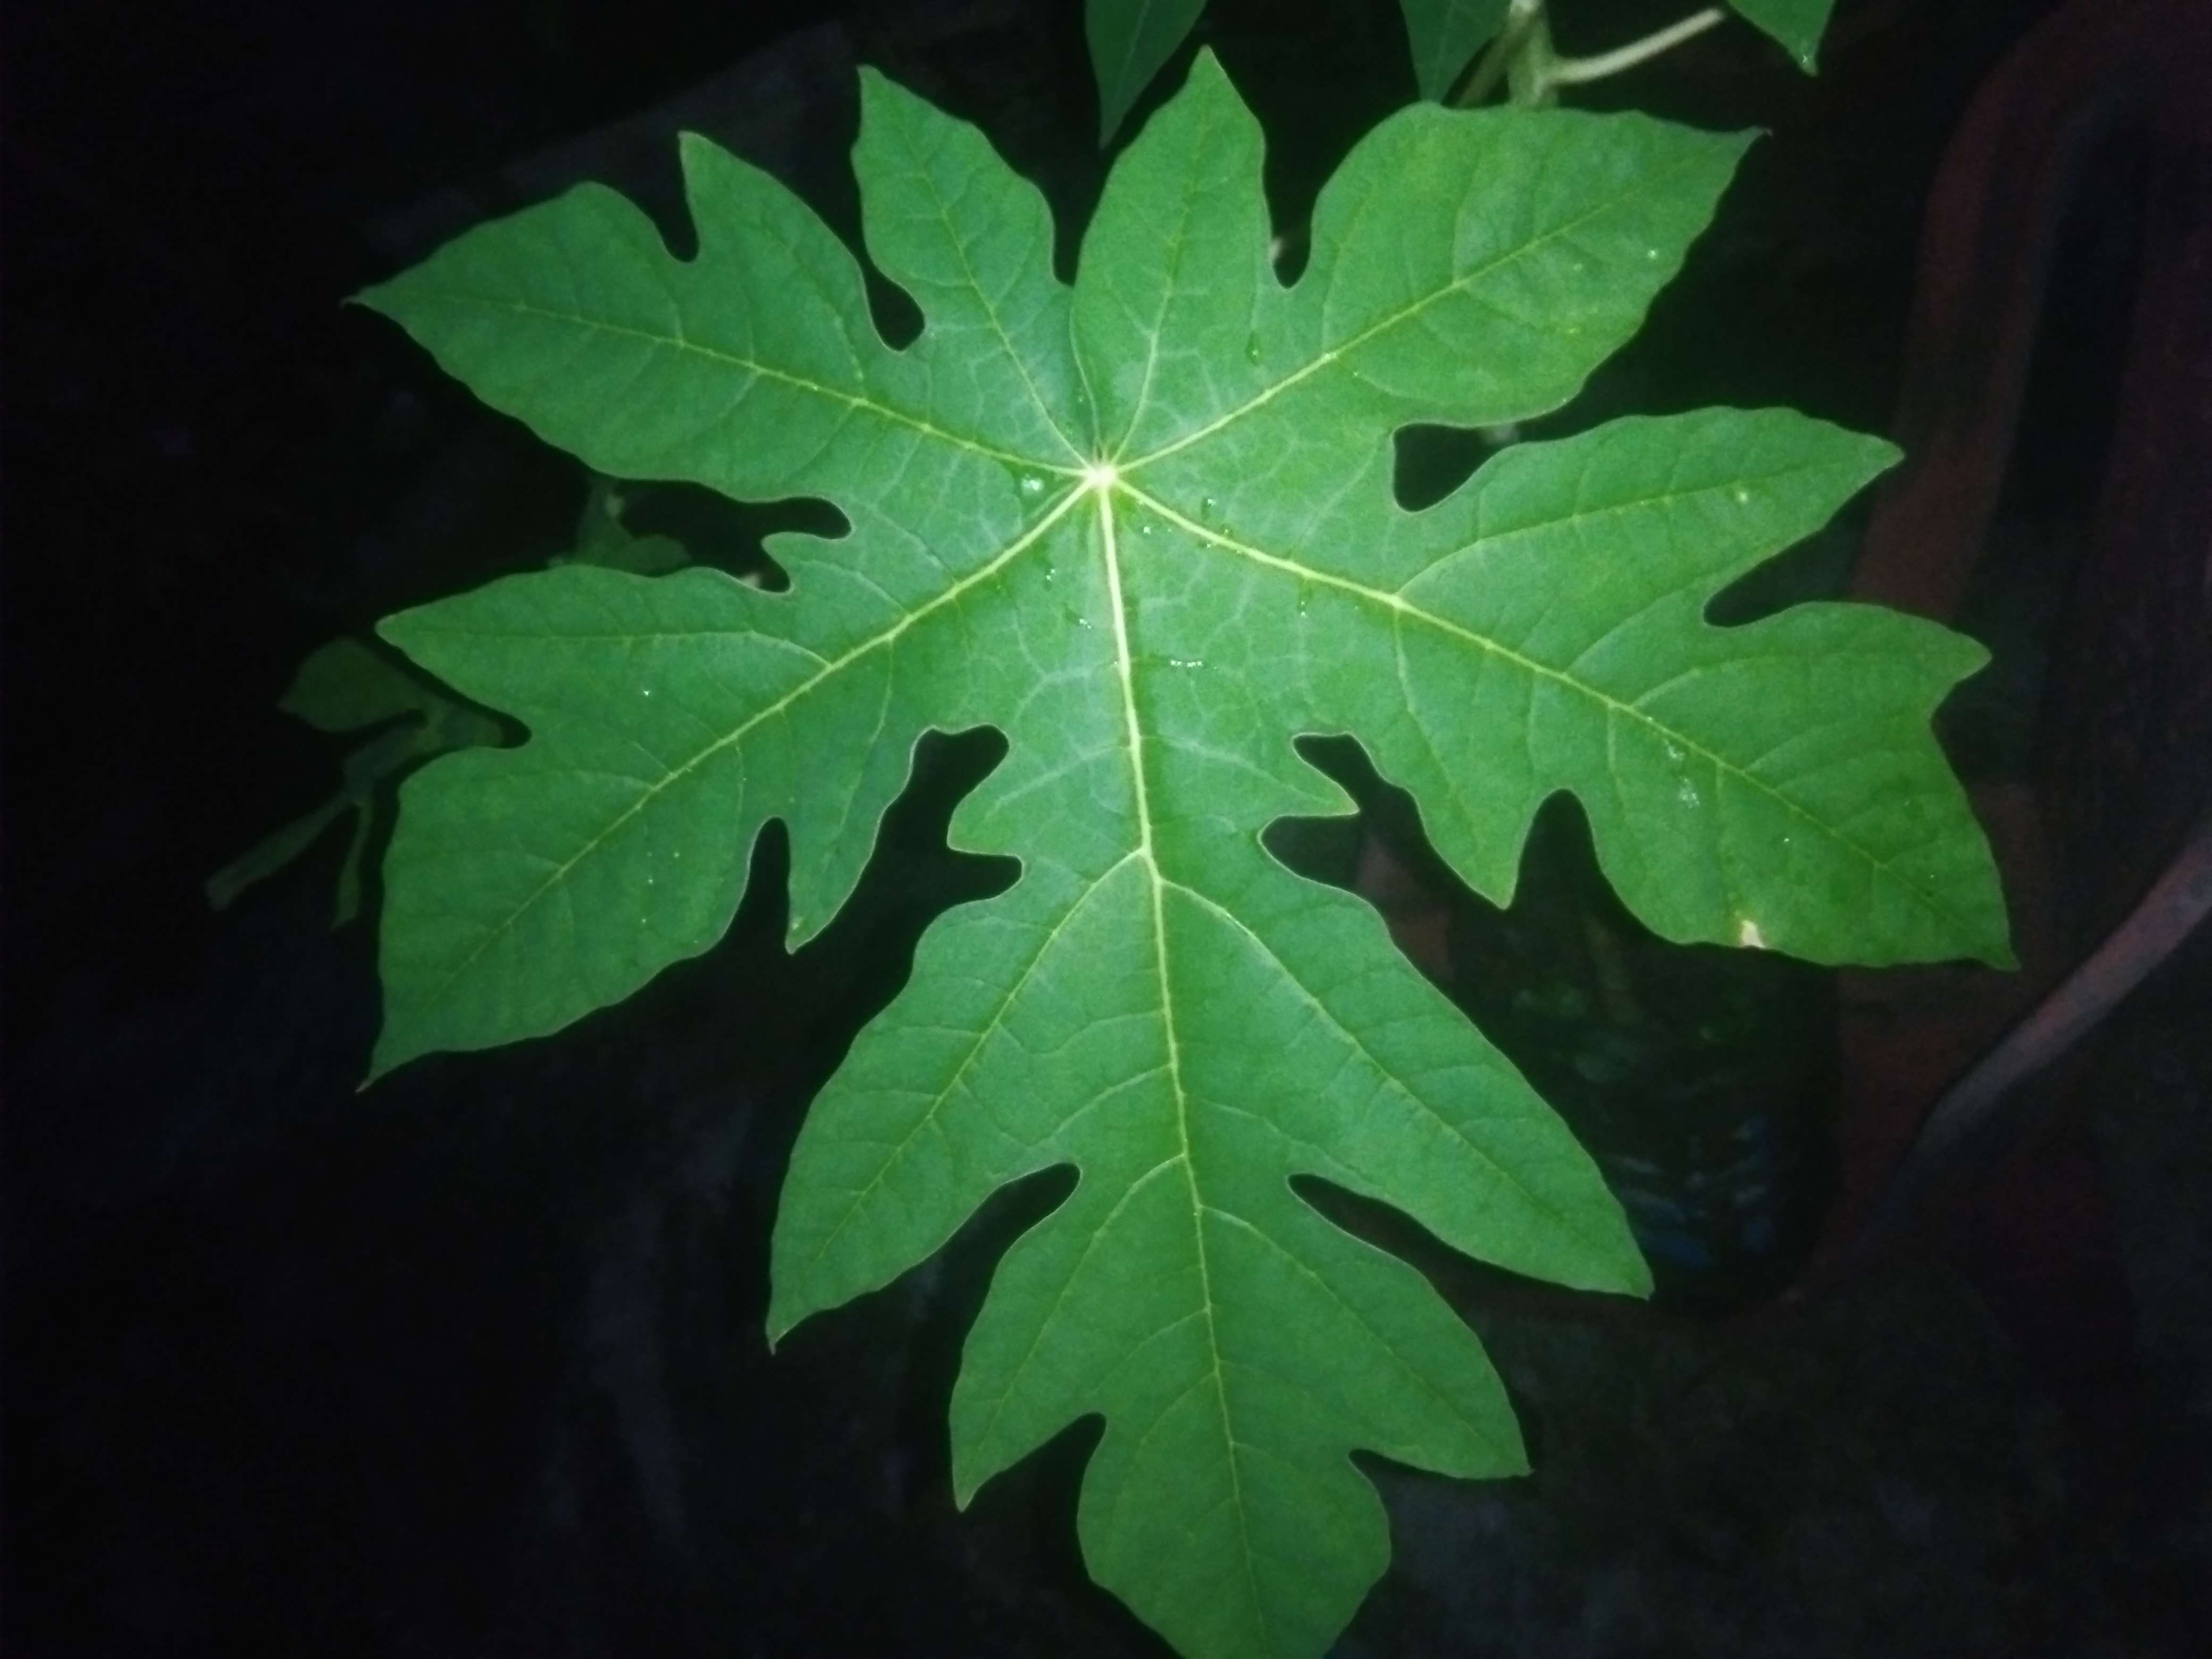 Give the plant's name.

papaya
